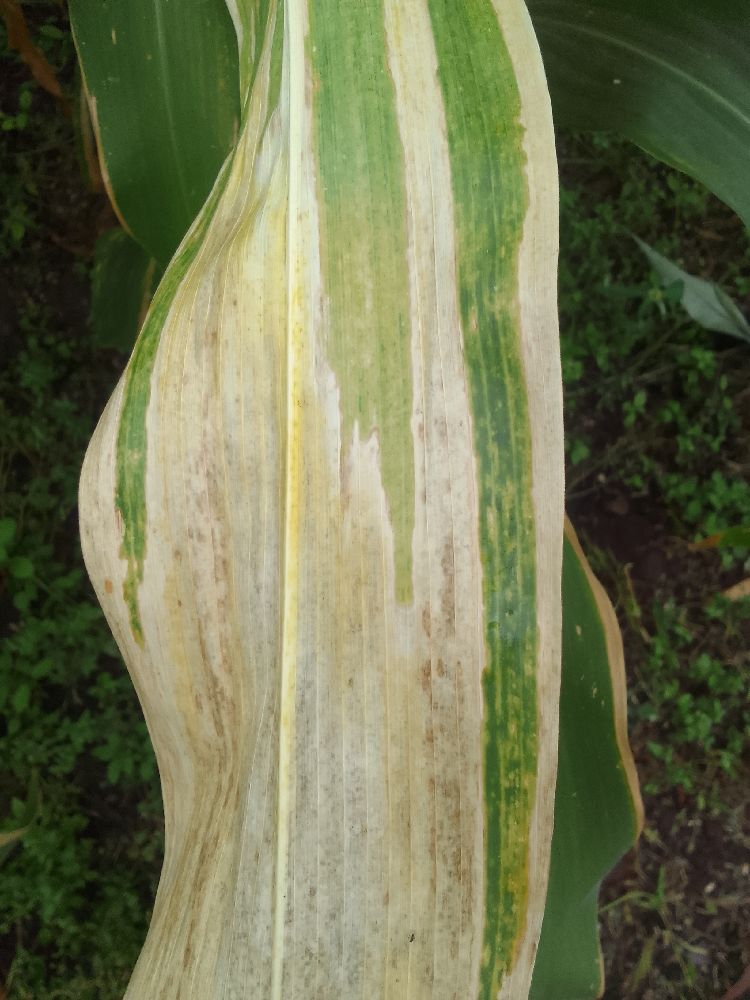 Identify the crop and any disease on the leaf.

maize, maize lethal necrosis
